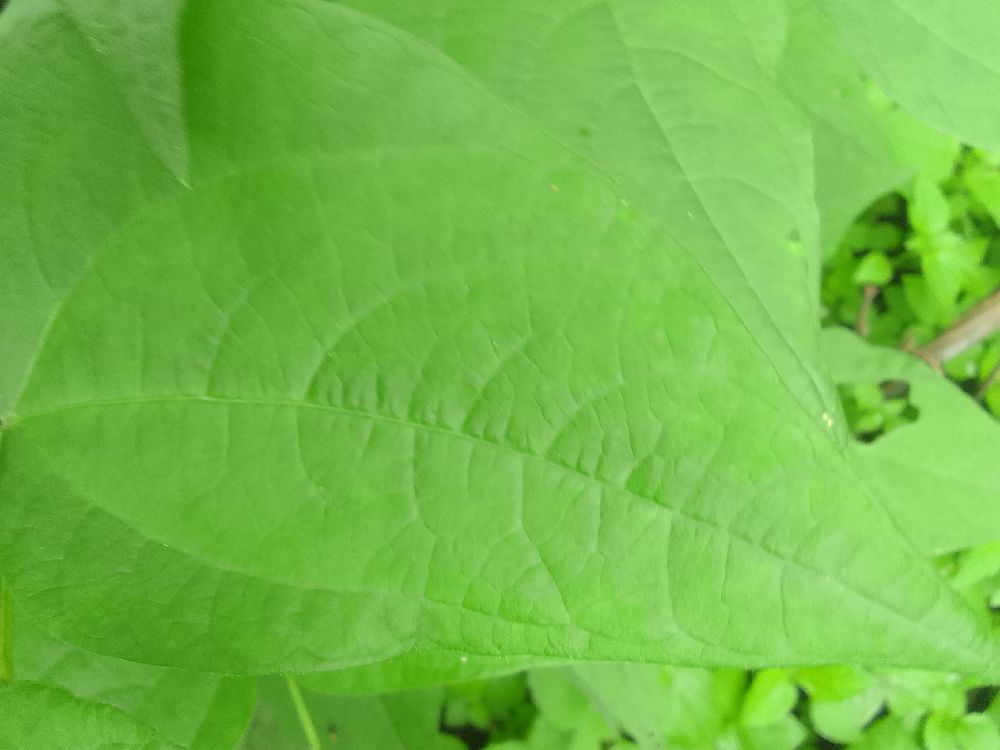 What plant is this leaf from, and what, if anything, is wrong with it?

common bean, healthy
